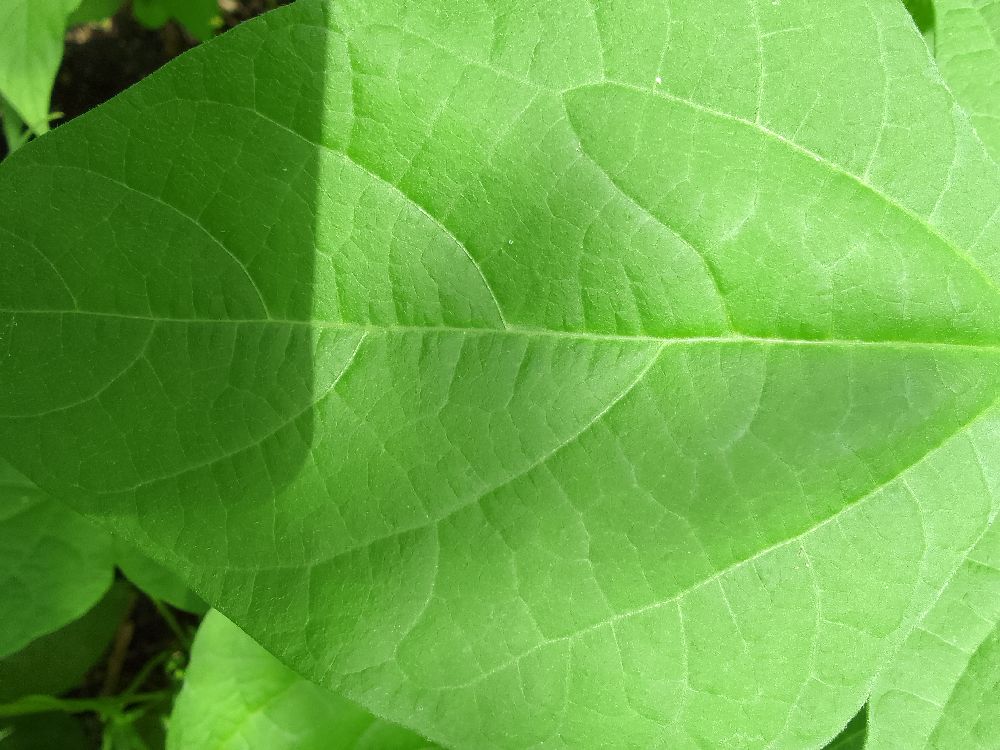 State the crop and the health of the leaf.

common bean, healthy
